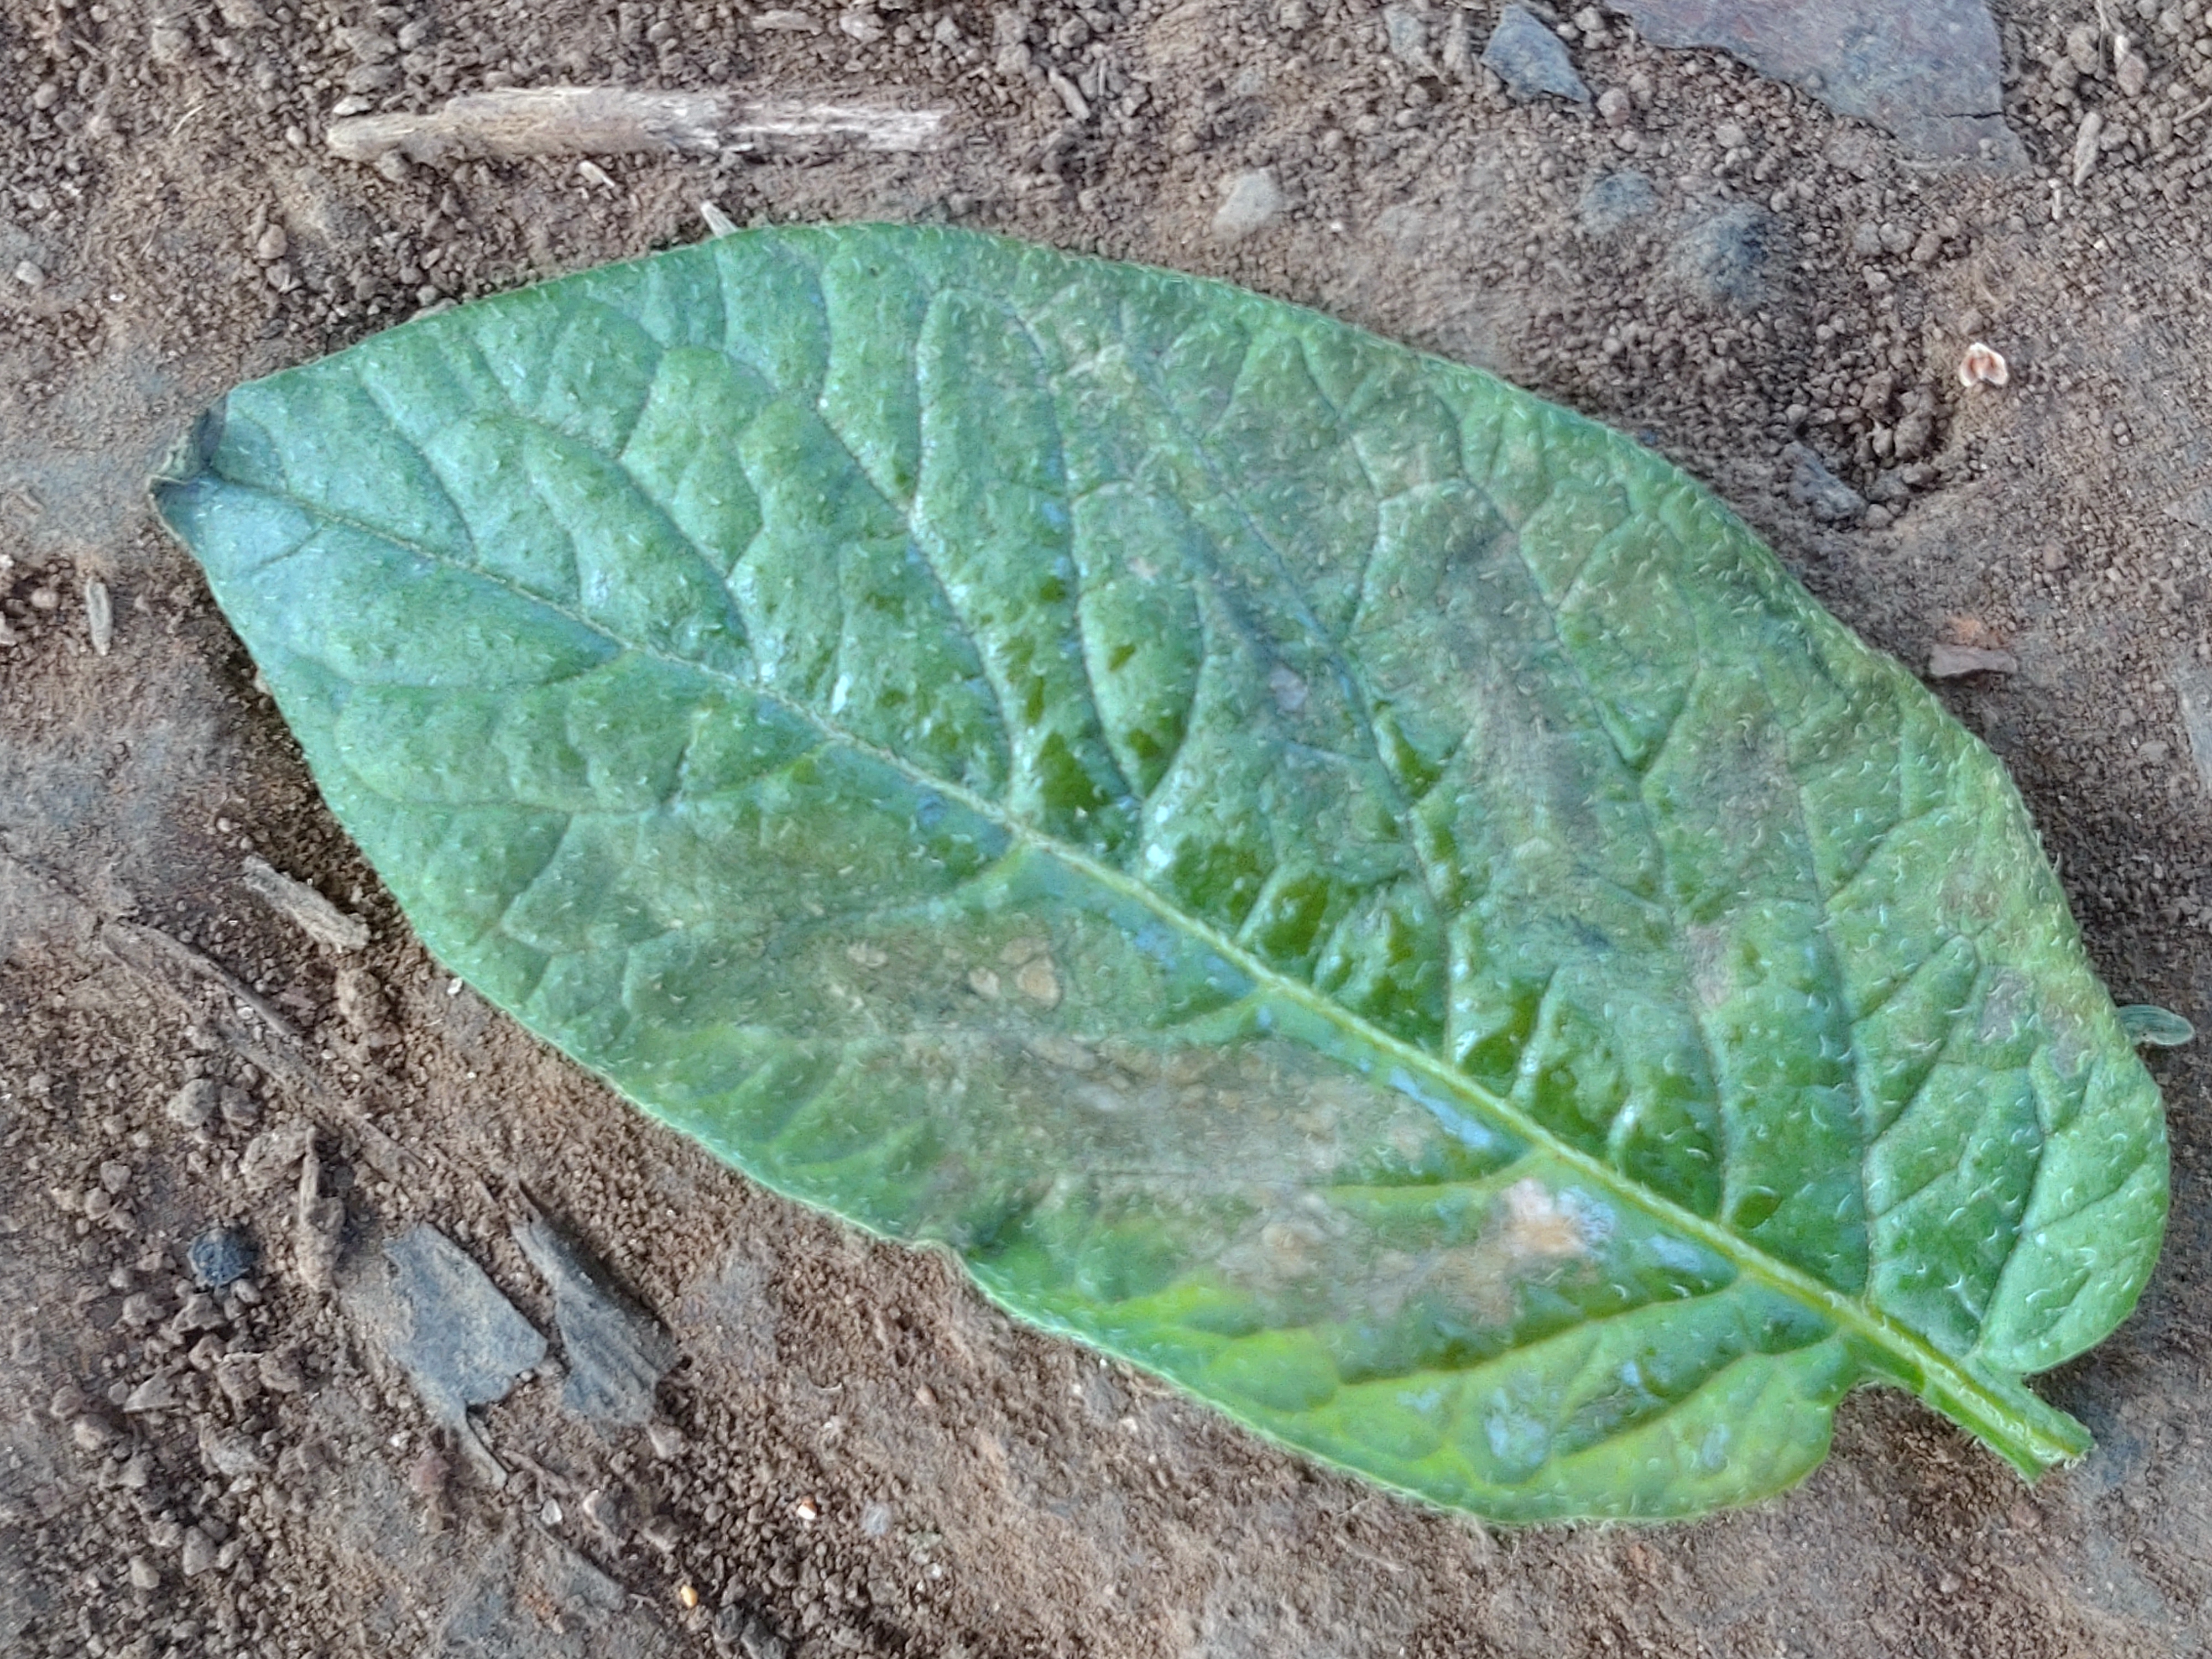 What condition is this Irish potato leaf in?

early blight
